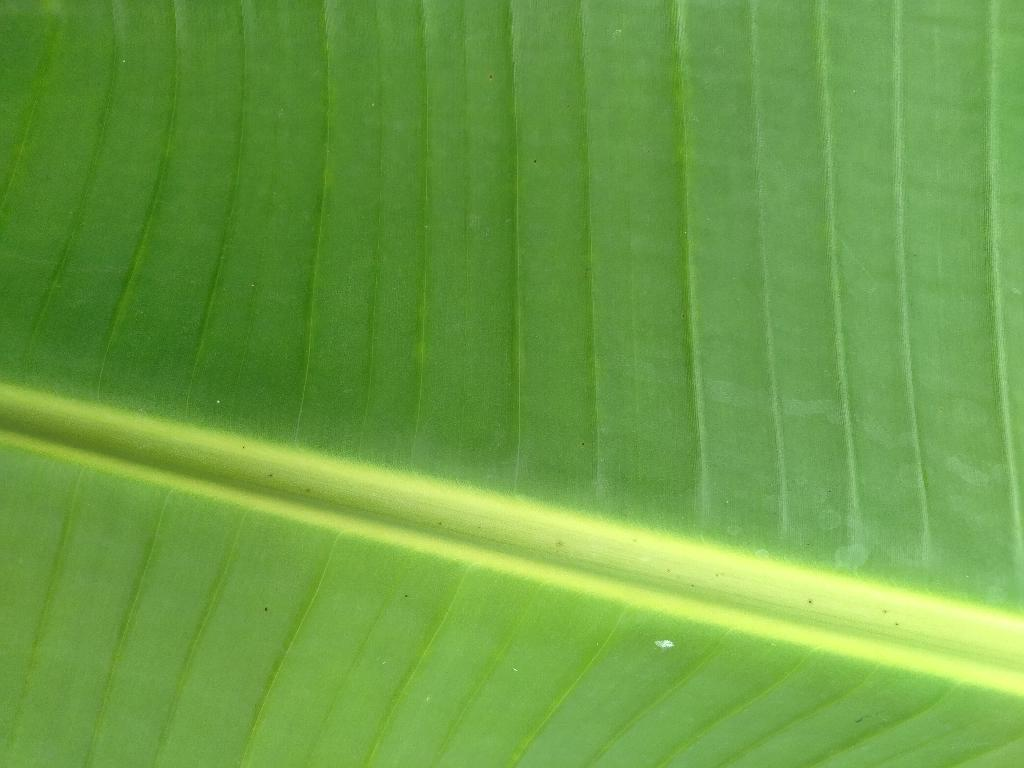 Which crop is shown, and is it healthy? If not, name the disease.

banana, healthy
